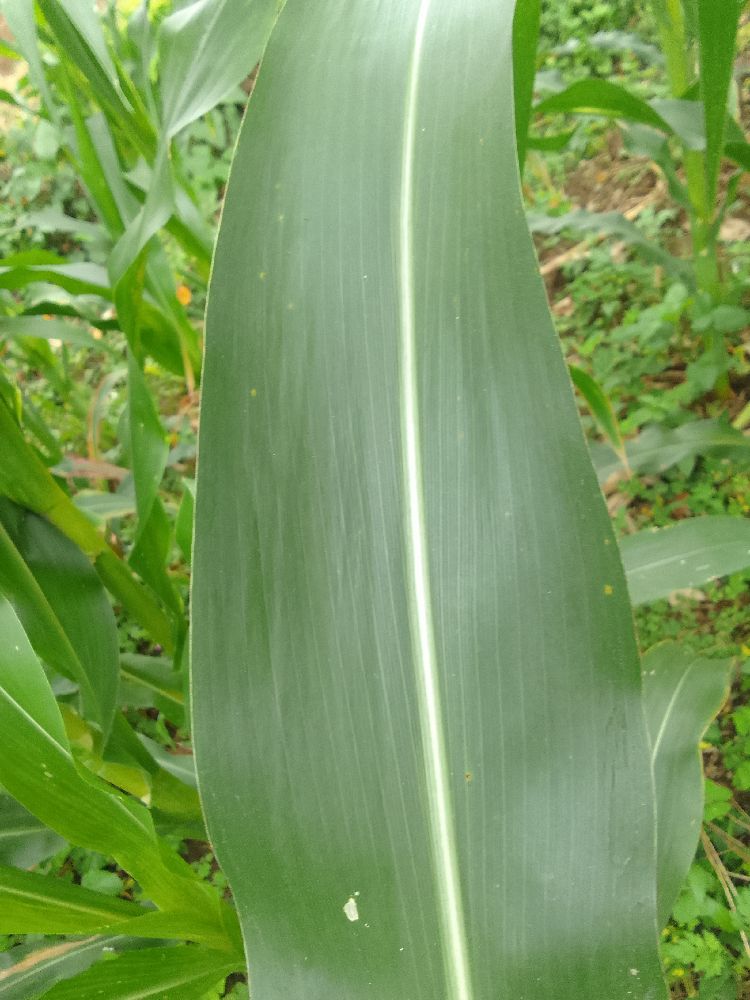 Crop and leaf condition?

maize, healthy
